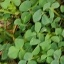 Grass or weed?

unstructured weed
